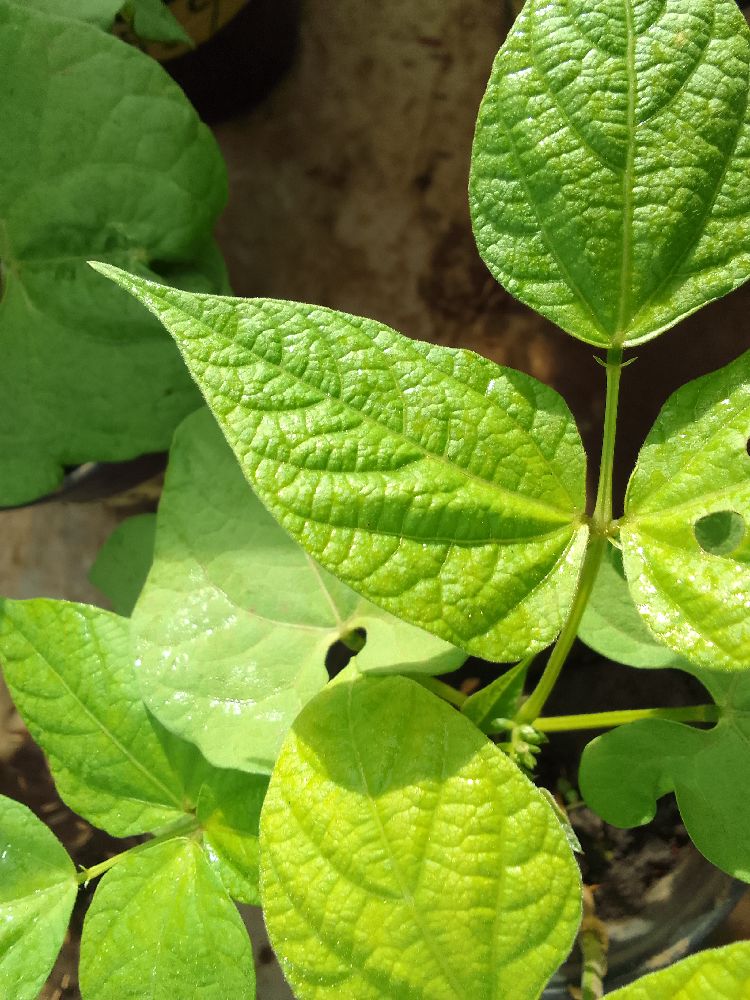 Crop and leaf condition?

common bean, healthy
